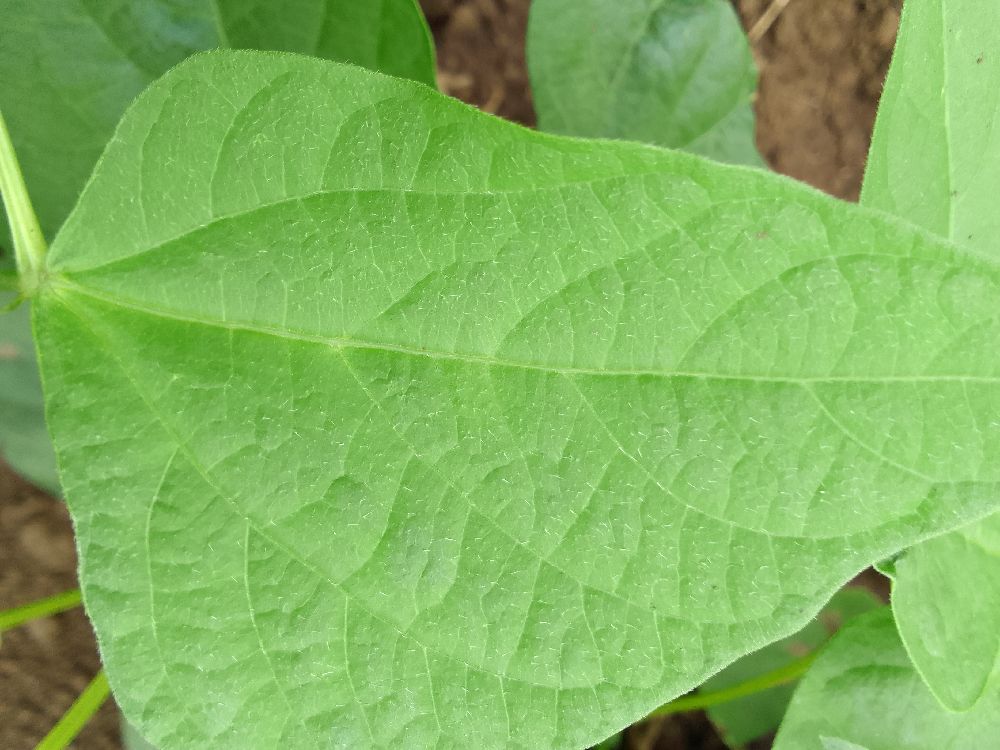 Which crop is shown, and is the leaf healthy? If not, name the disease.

common bean, healthy
